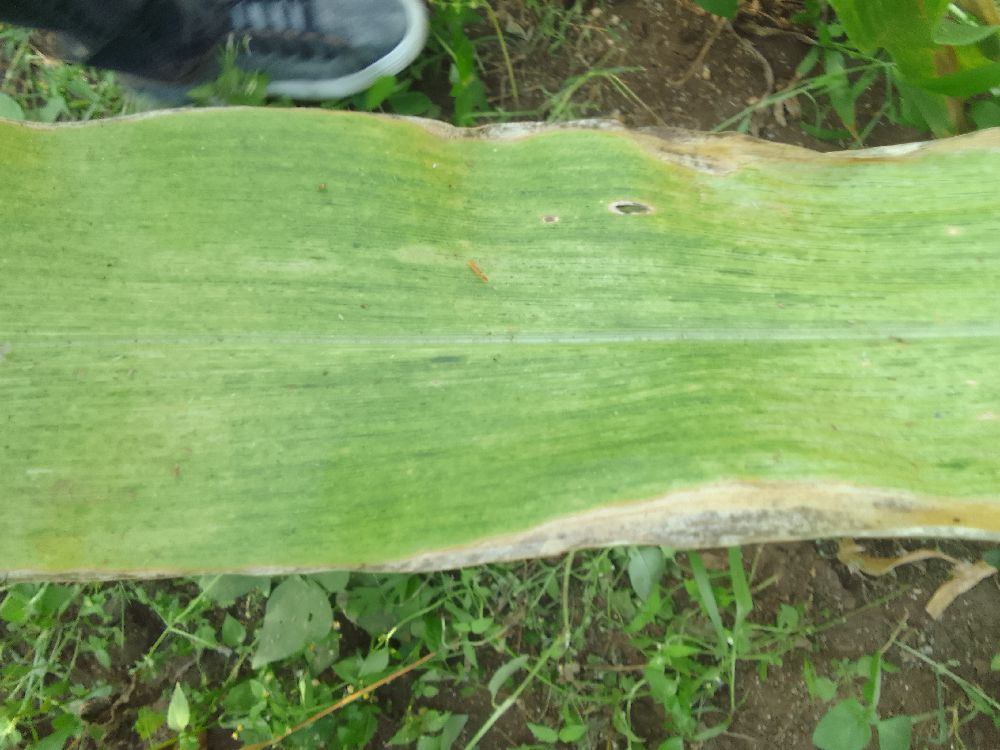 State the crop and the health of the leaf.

maize, maize lethal necrosis
